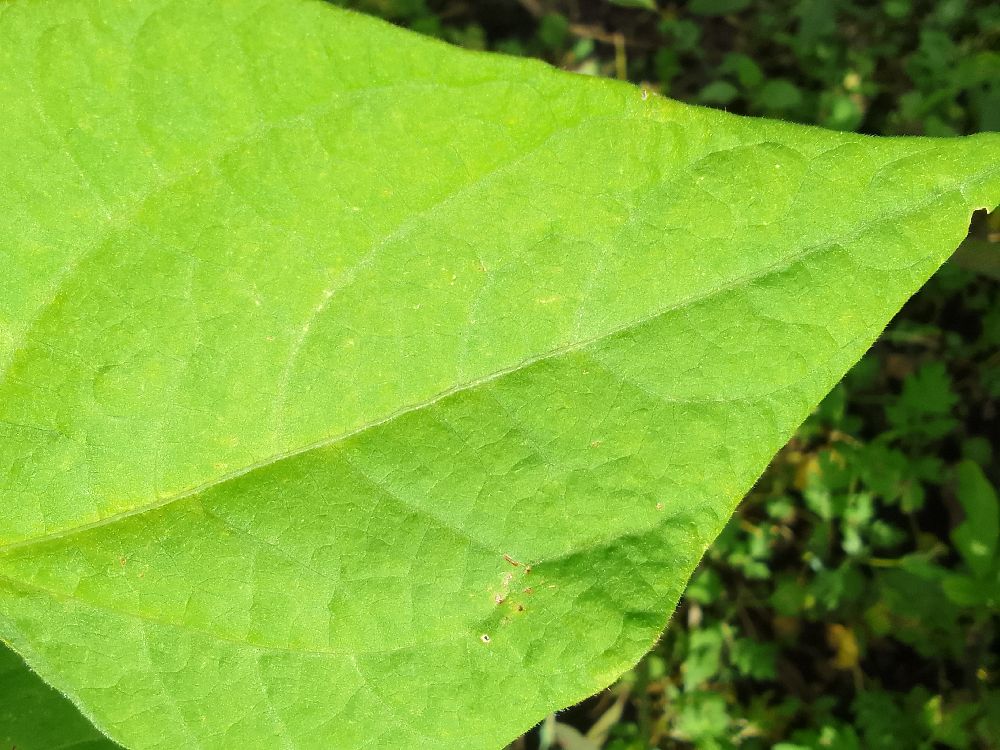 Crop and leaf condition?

common bean, healthy
